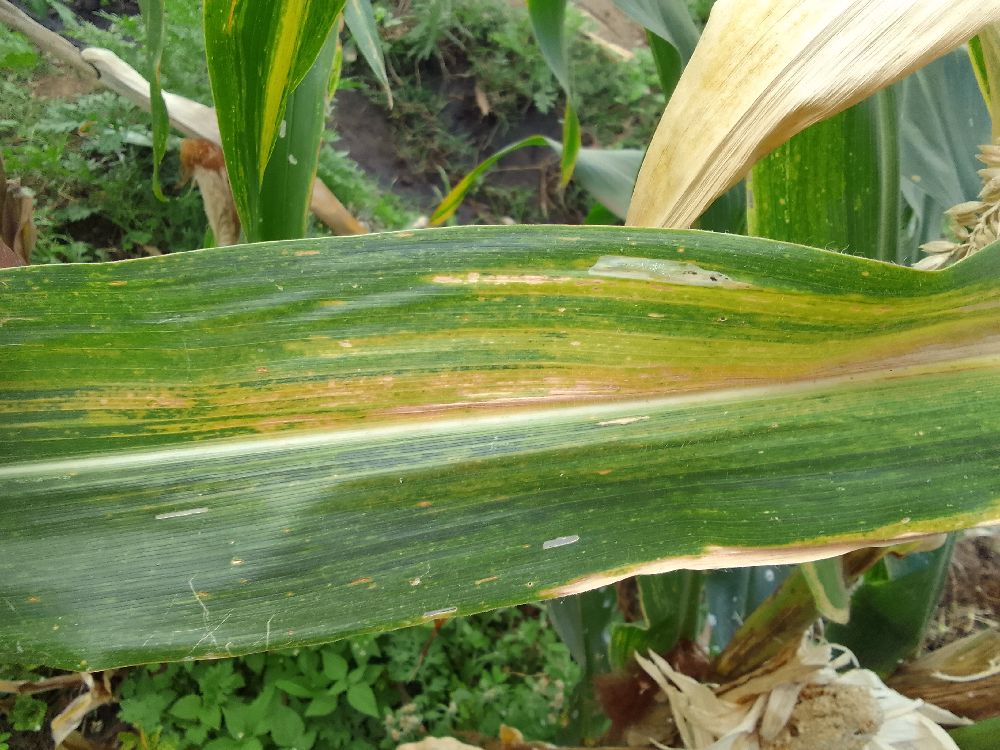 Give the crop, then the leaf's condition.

maize, maize lethal necrosis
